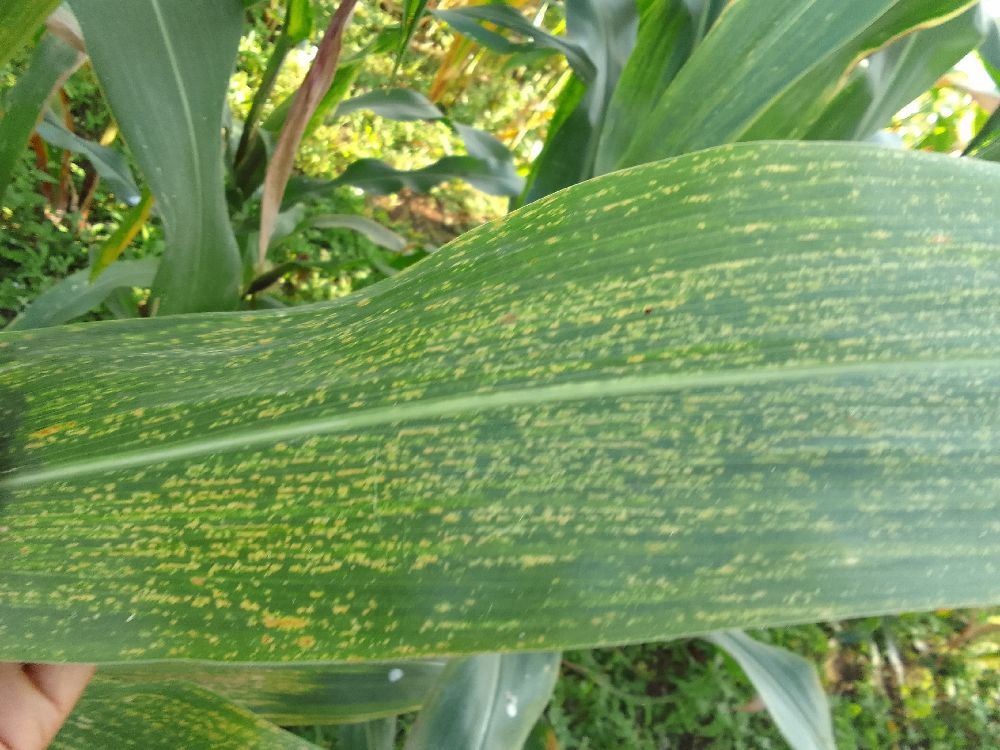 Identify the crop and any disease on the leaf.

maize, maize lethal necrosis
